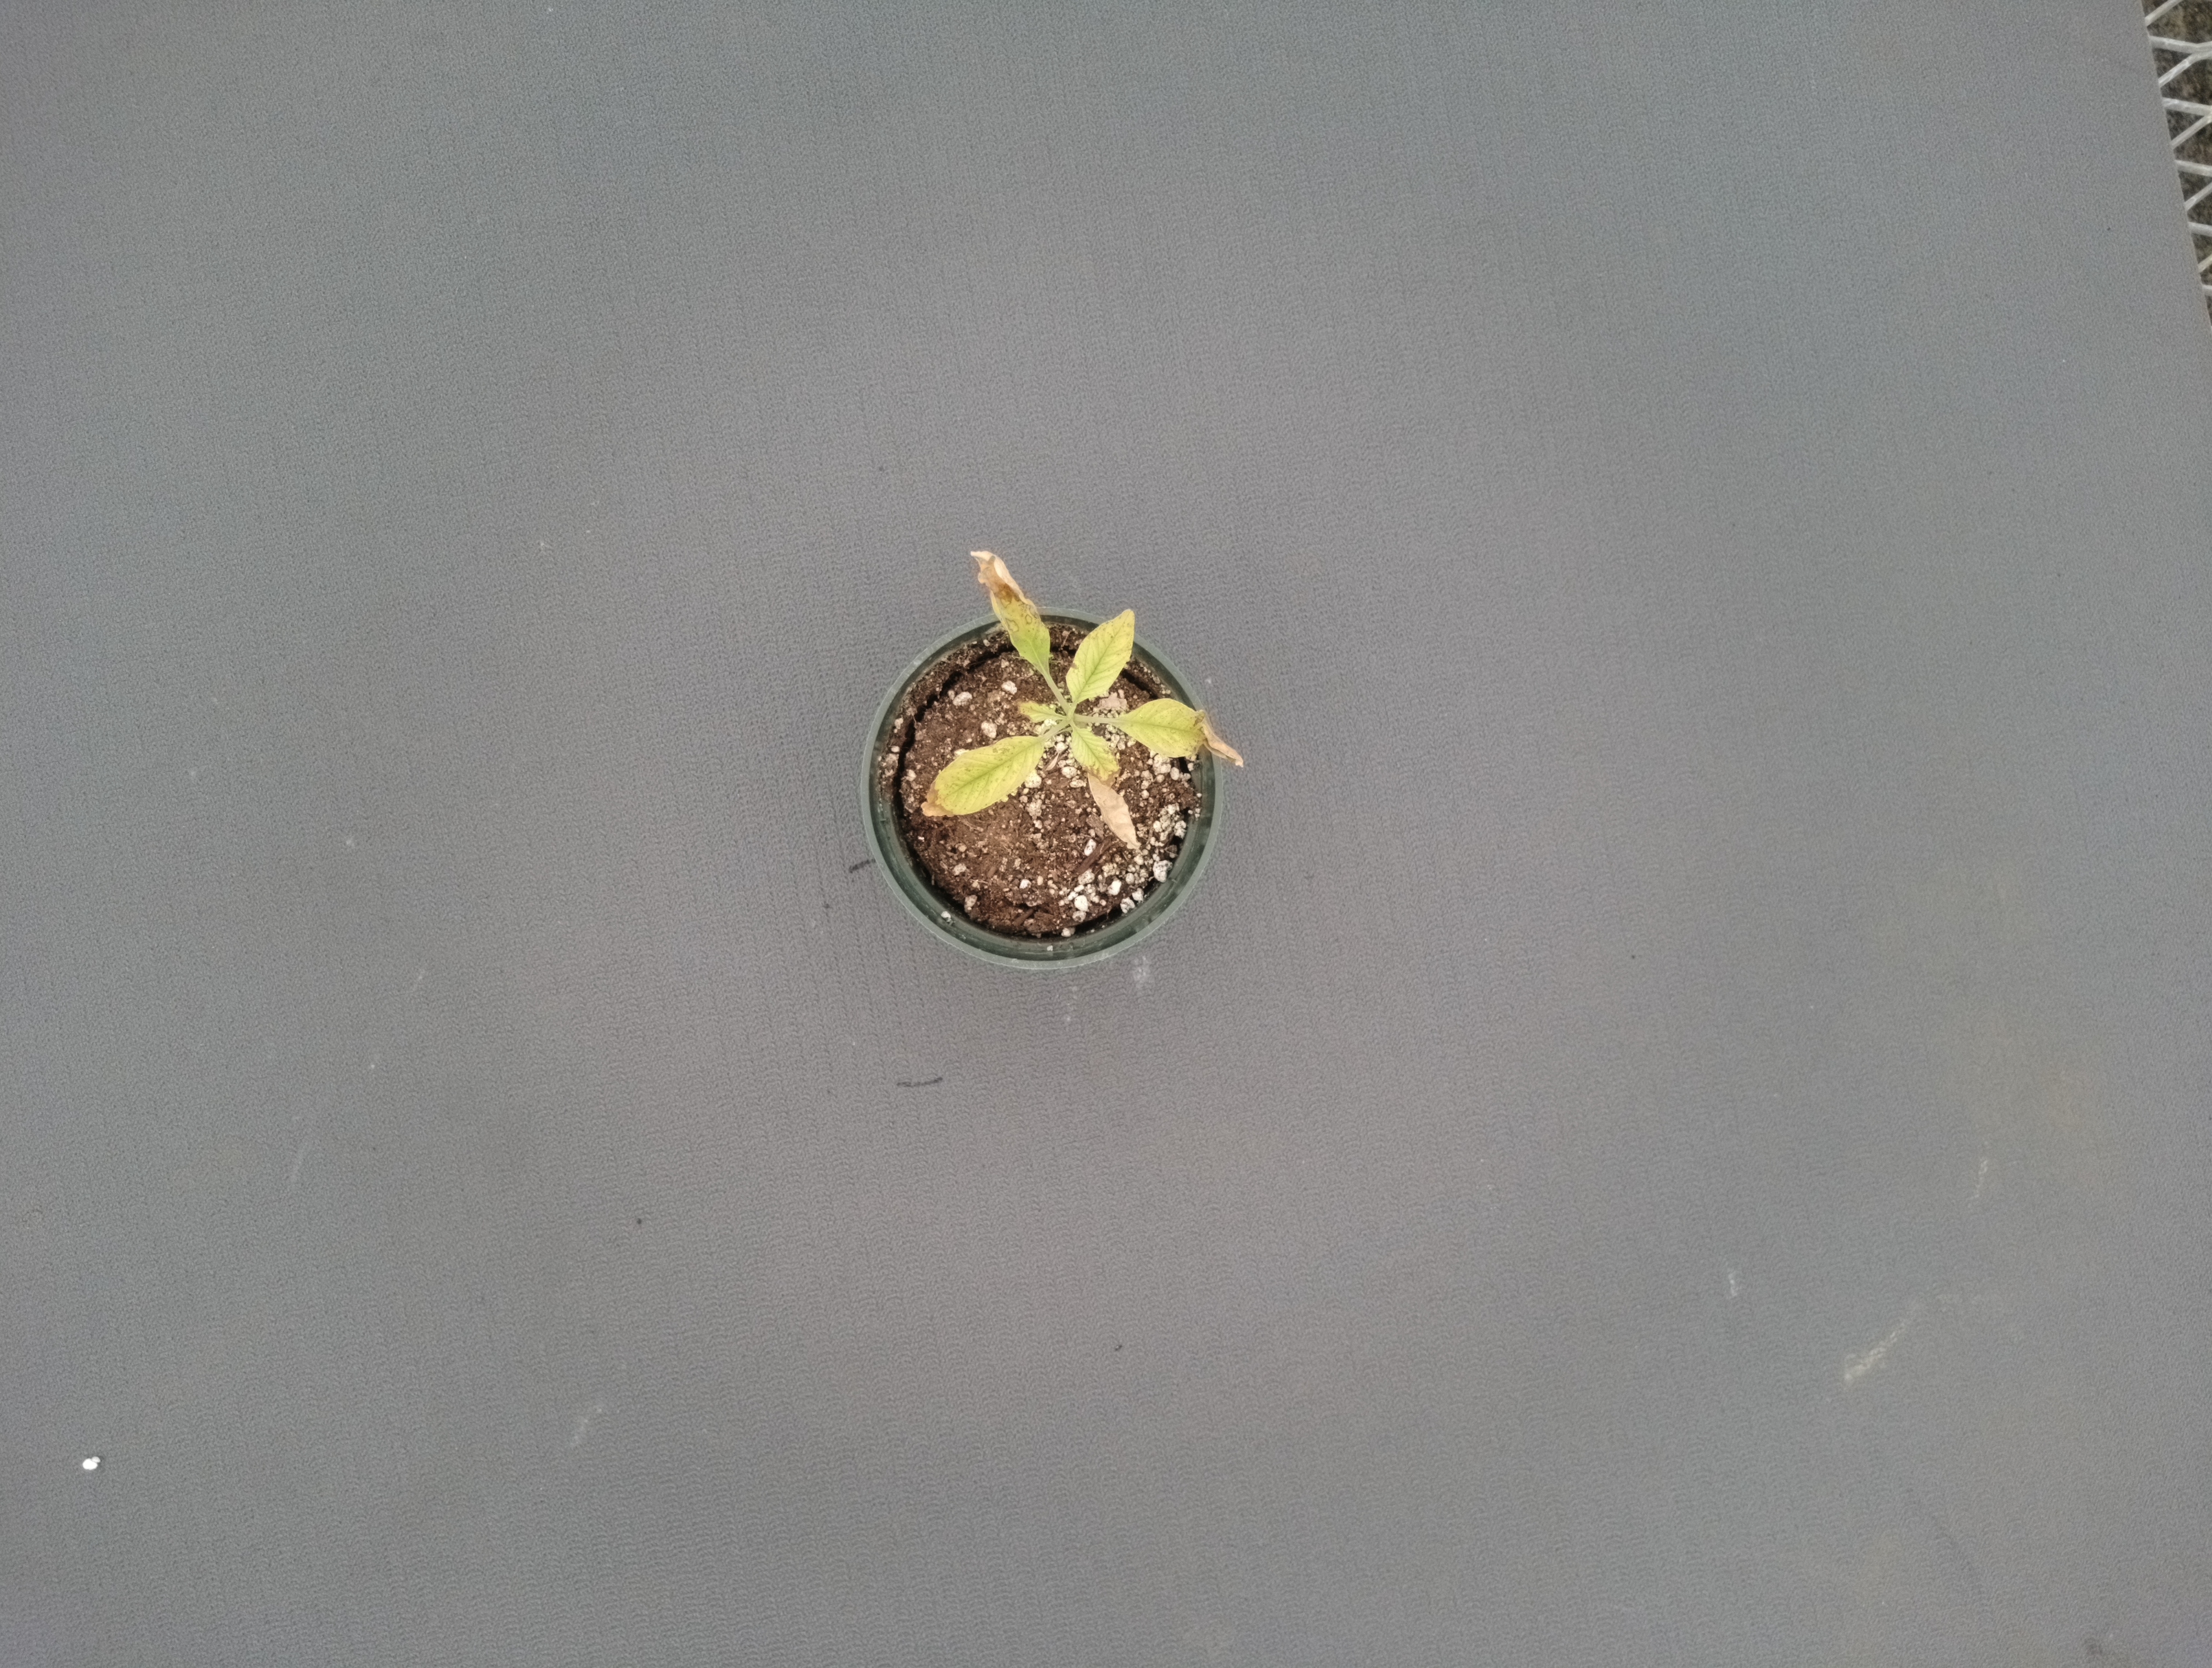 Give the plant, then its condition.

waterhemp, chlorosis necrosis
